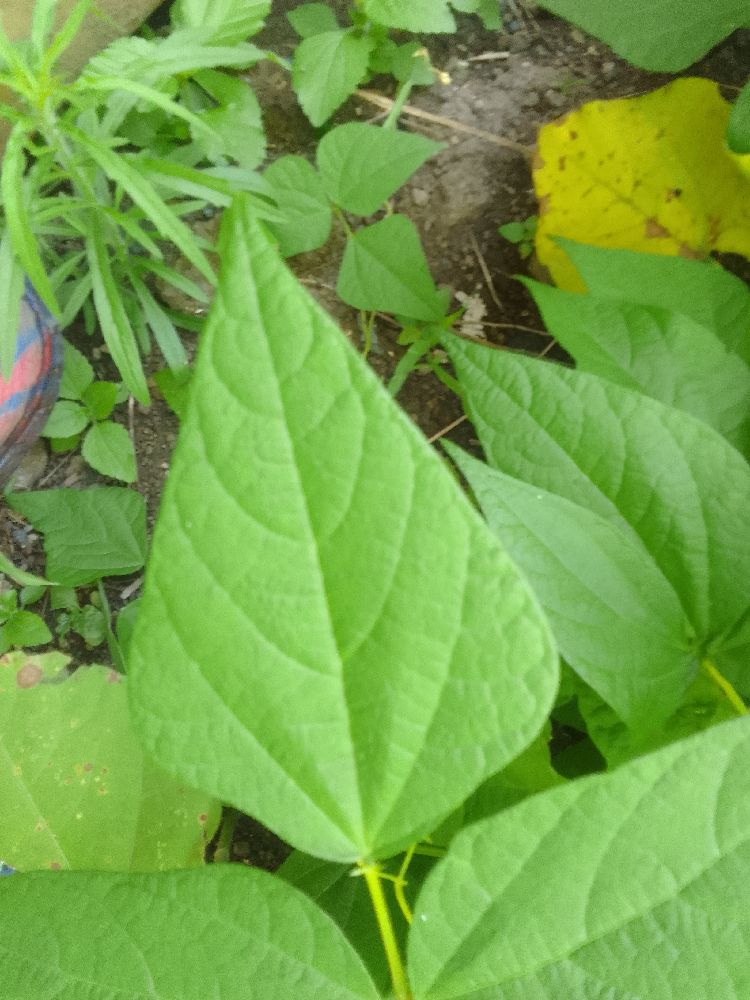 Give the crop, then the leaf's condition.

common bean, healthy
